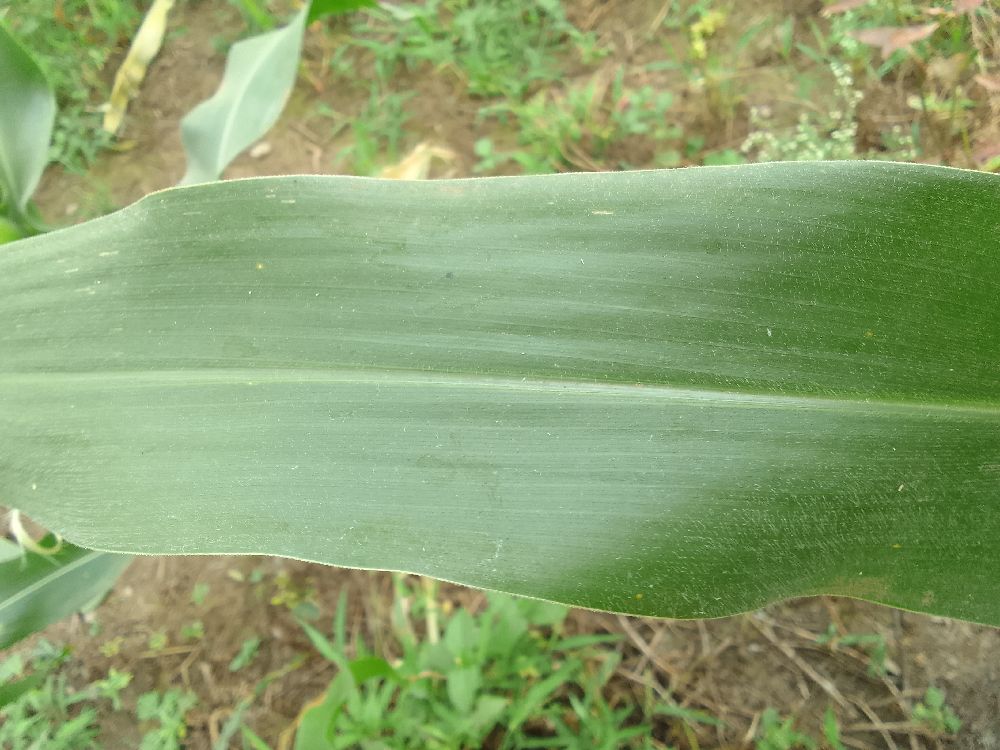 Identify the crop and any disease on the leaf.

maize, healthy
